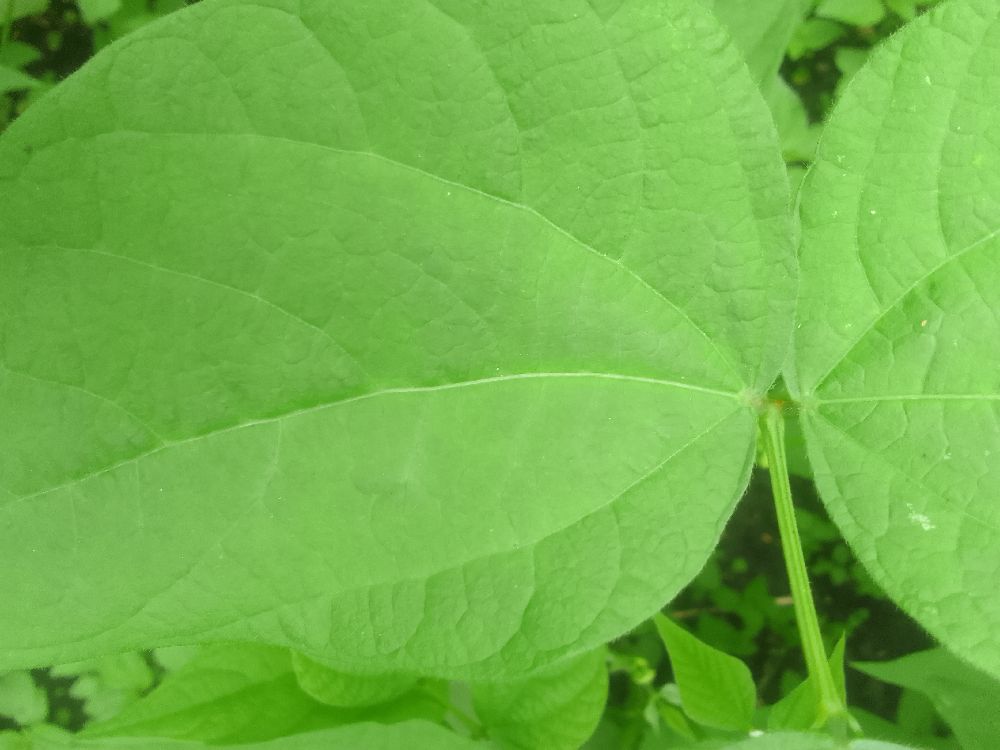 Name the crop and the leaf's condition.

common bean, healthy
